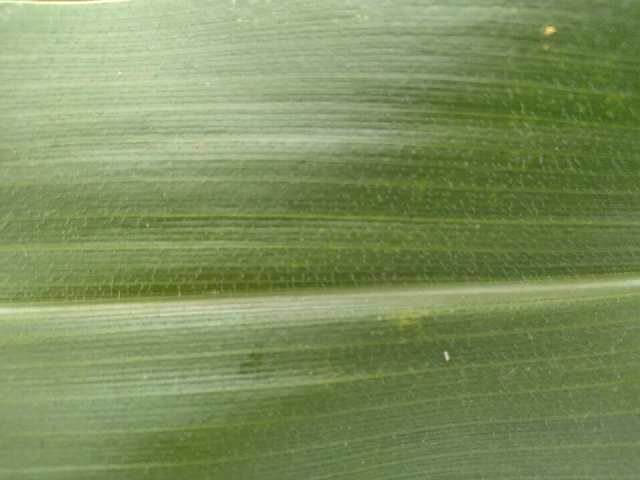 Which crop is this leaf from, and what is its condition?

maize, healthy
